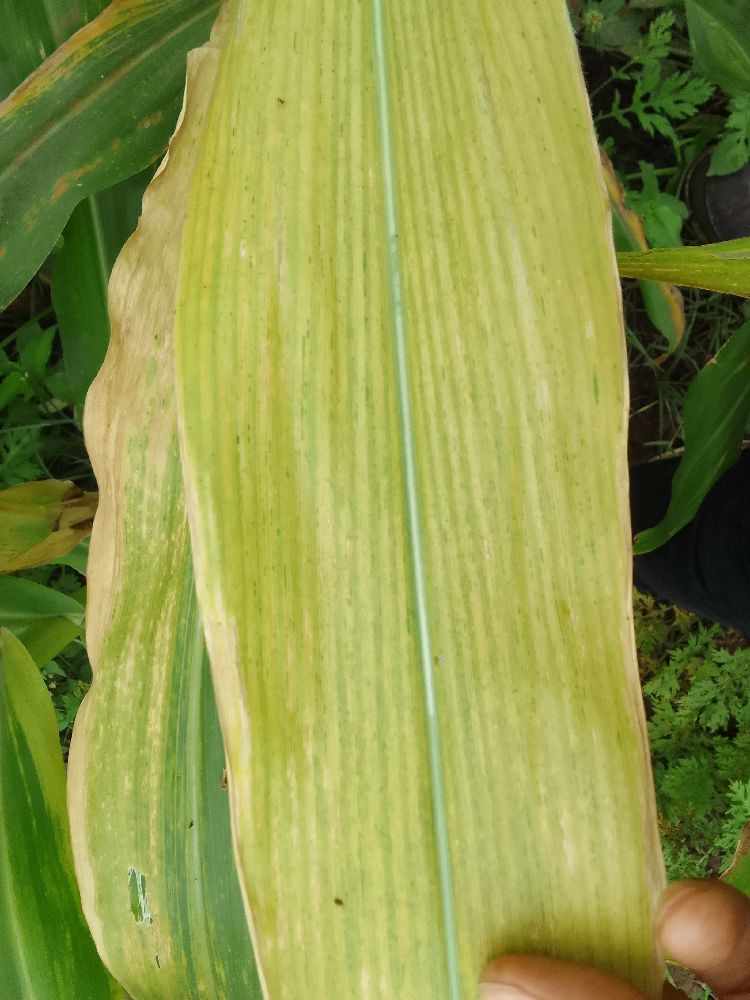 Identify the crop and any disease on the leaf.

maize, maize lethal necrosis
